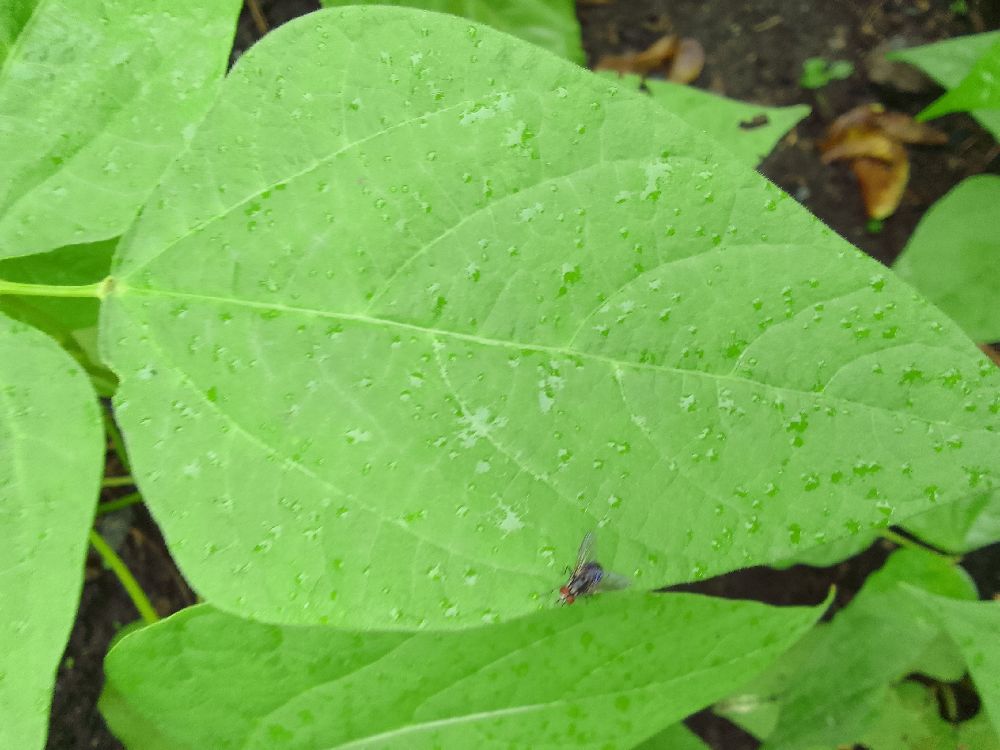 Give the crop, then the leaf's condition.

common bean, healthy
